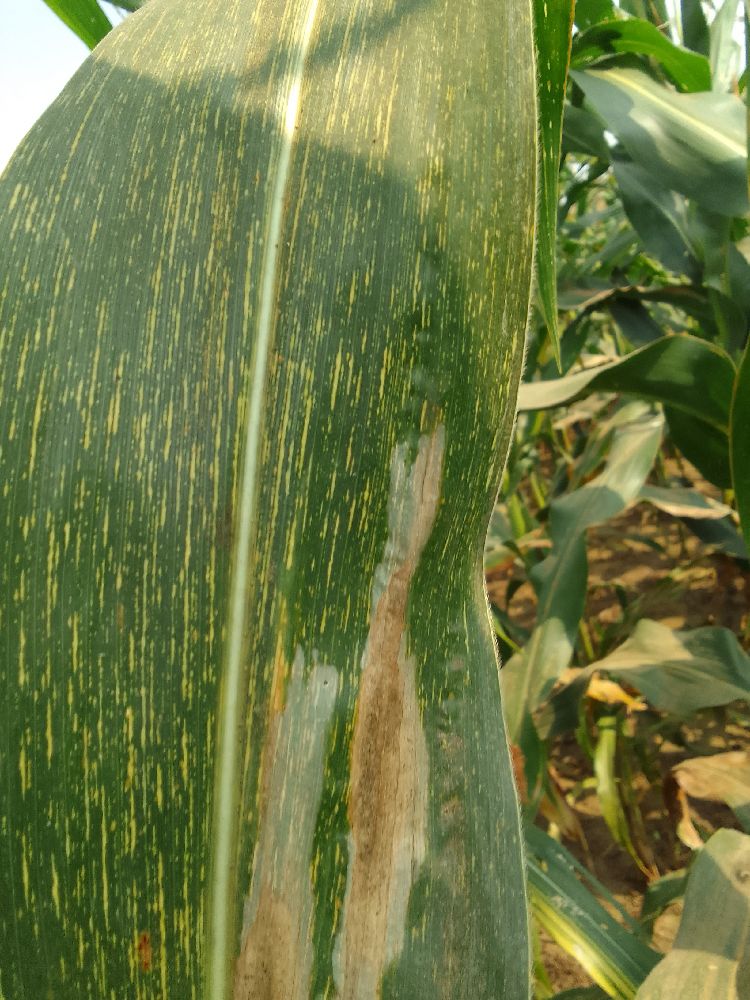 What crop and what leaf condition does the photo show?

maize, maize streak virus
